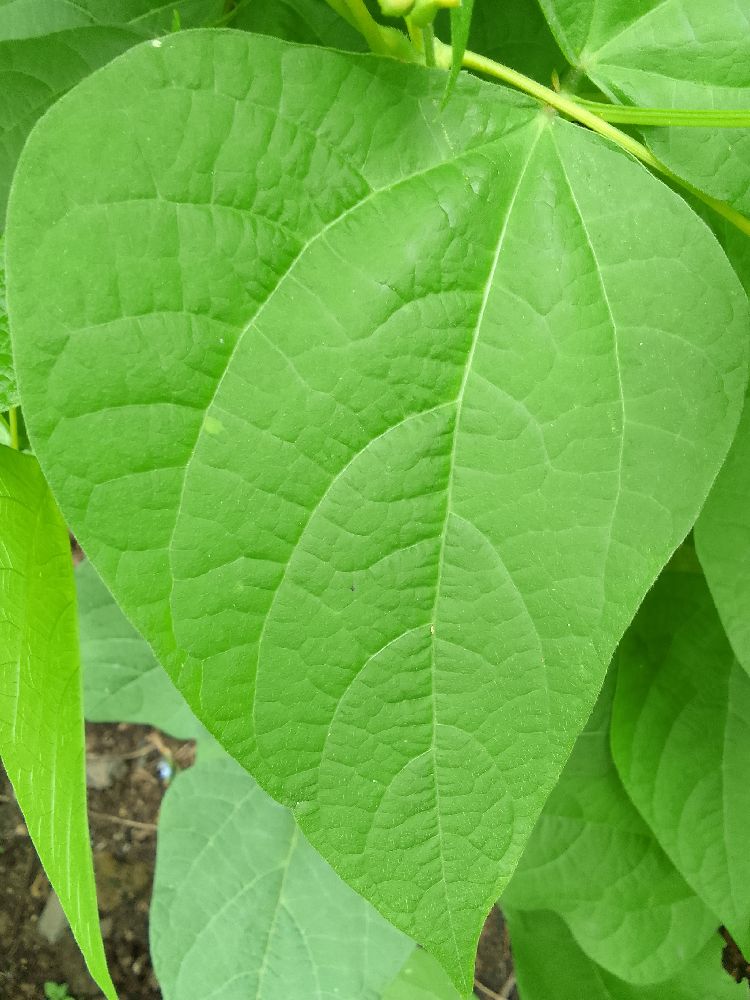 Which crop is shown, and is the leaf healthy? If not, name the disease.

common bean, healthy
